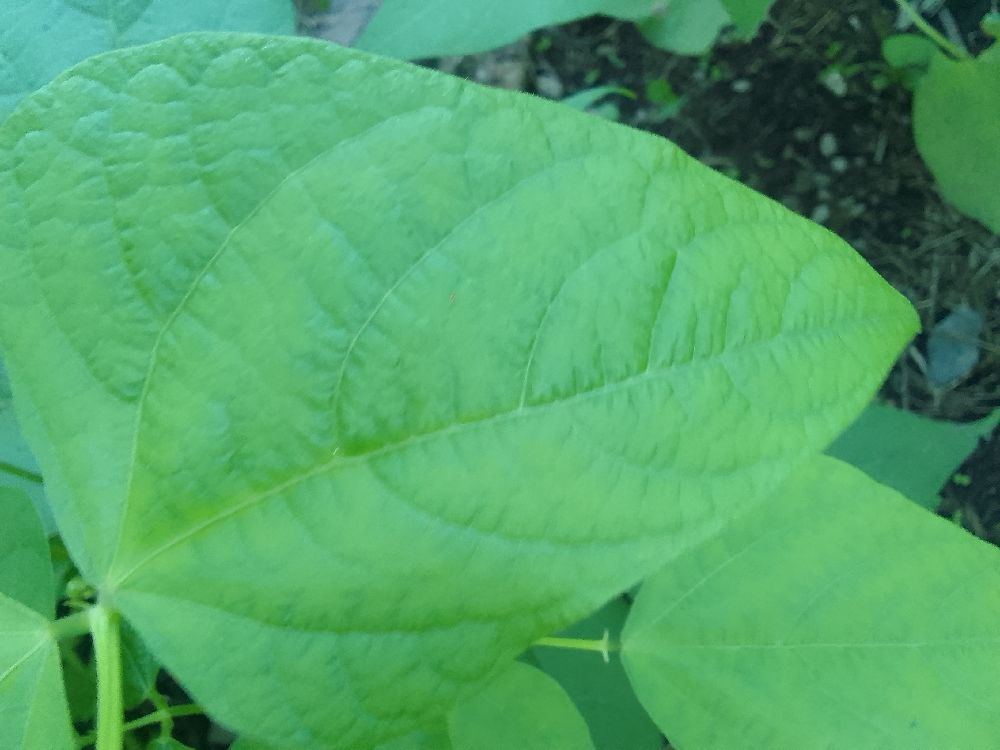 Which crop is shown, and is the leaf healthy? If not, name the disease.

common bean, healthy
